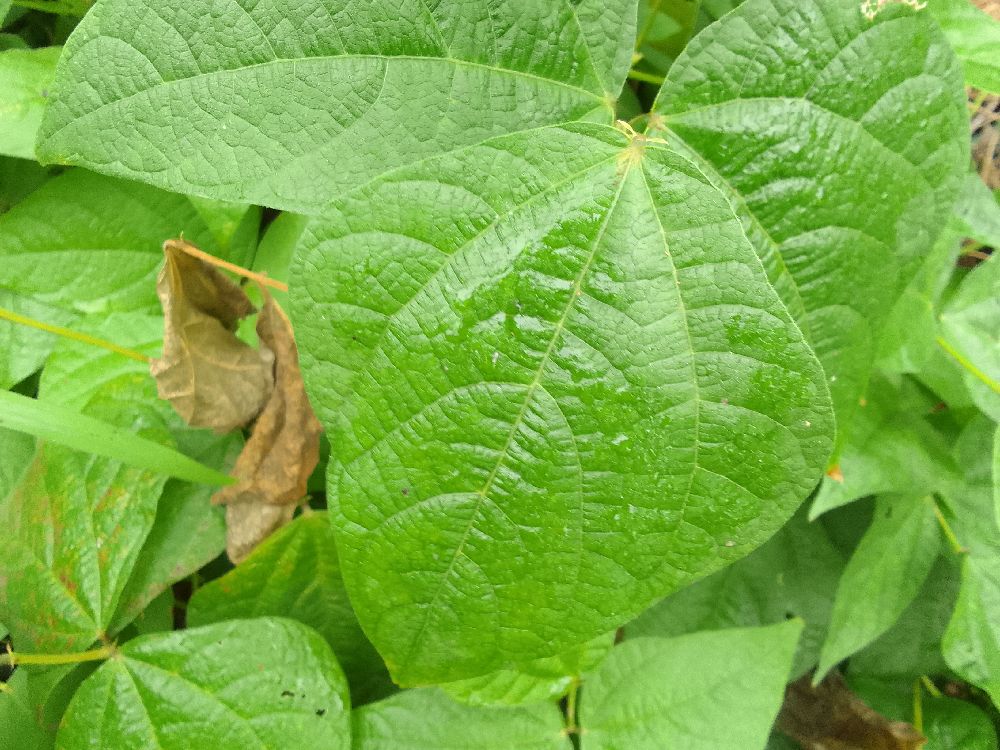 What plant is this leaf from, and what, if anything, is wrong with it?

common bean, healthy
